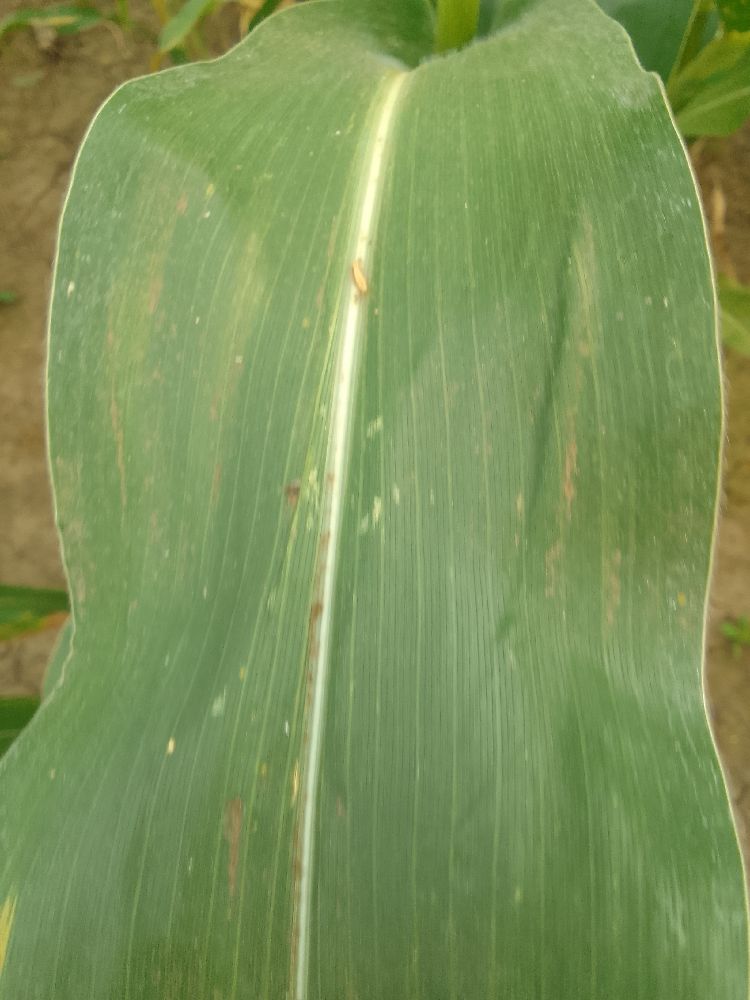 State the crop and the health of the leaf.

maize, healthy
